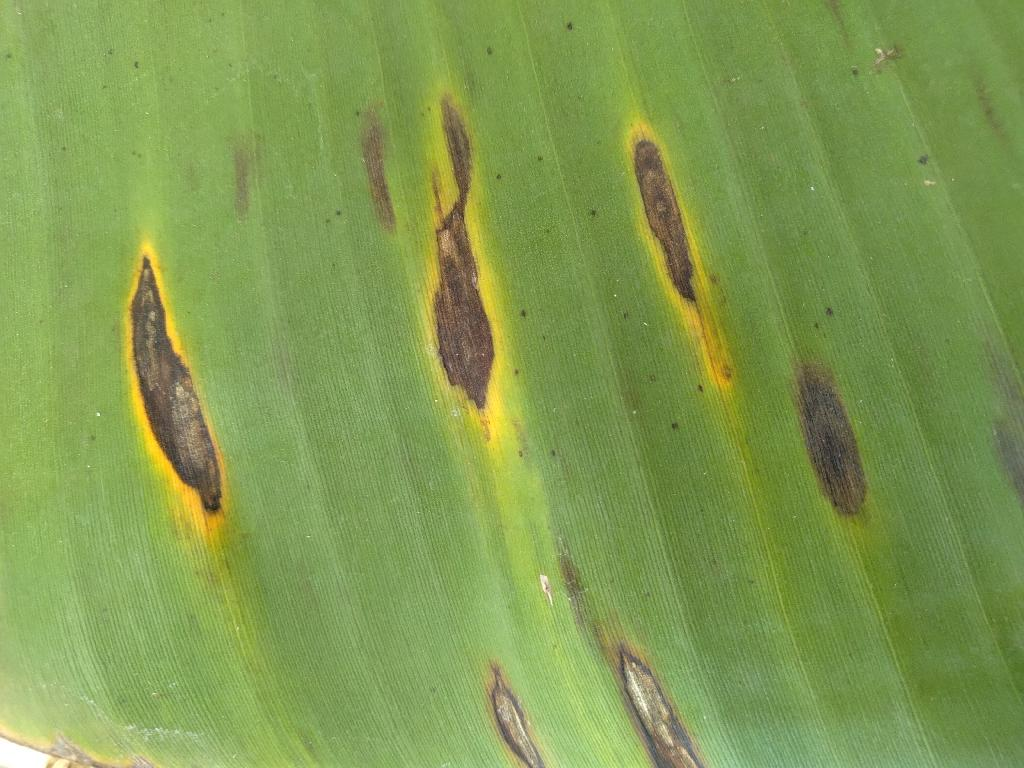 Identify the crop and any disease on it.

banana, black sigatoka
